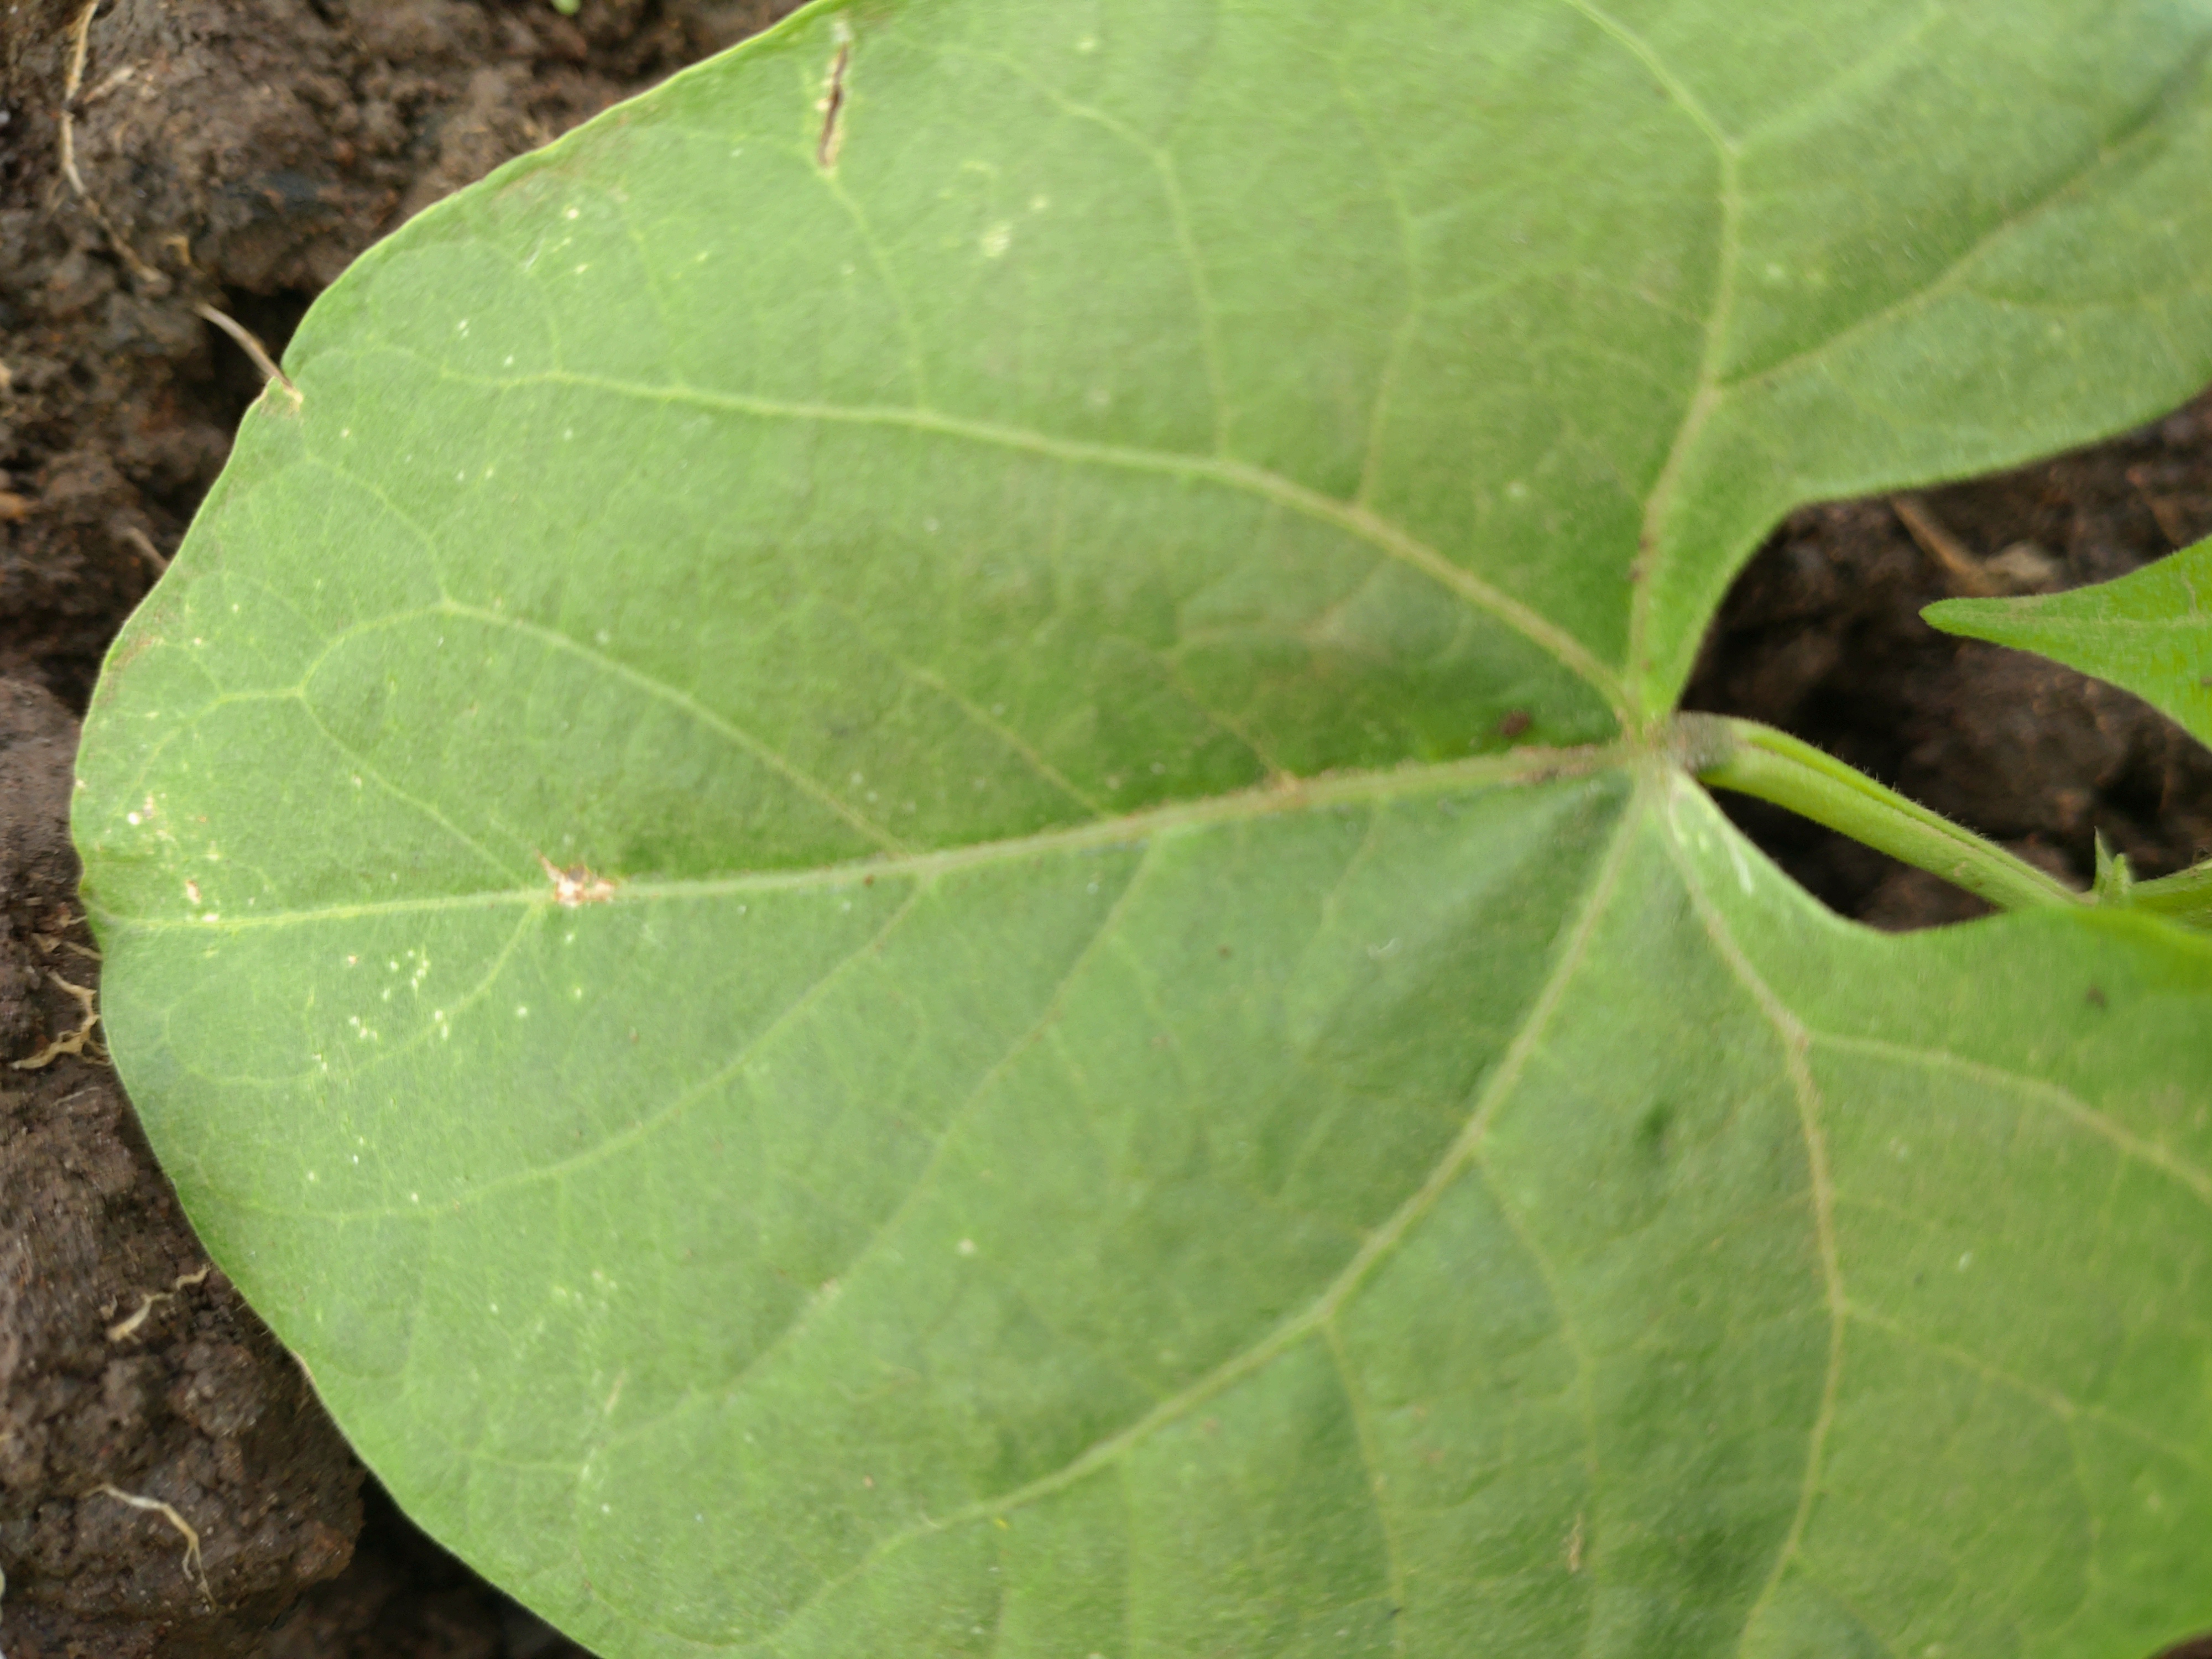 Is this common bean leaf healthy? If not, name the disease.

healthy
